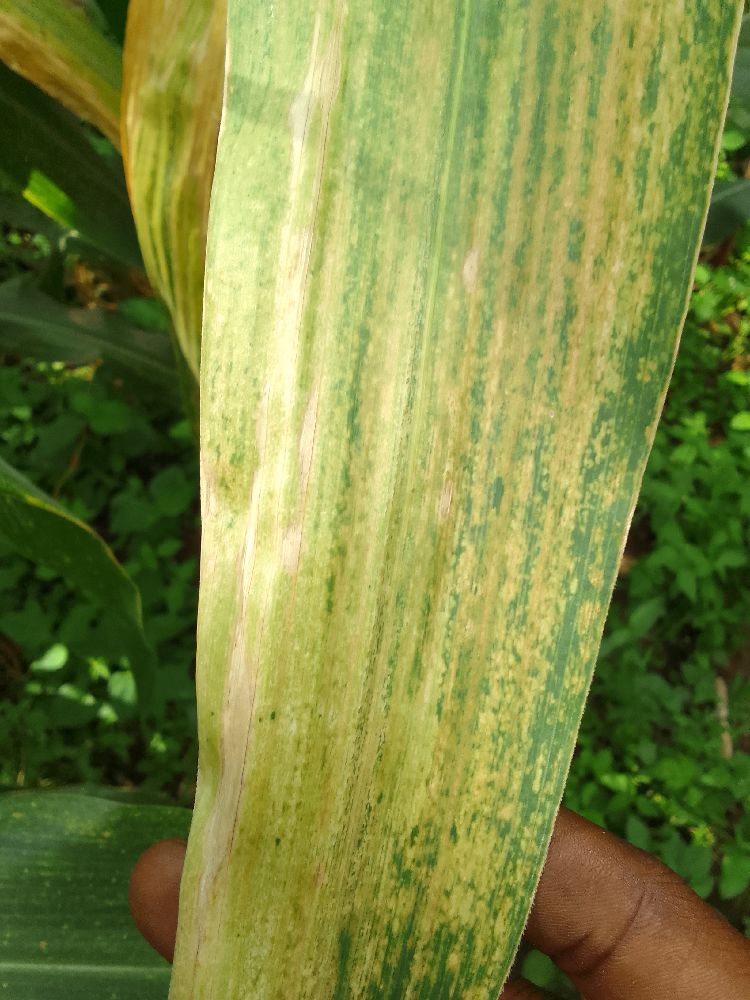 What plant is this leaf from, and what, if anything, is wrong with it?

maize, maize lethal necrosis
